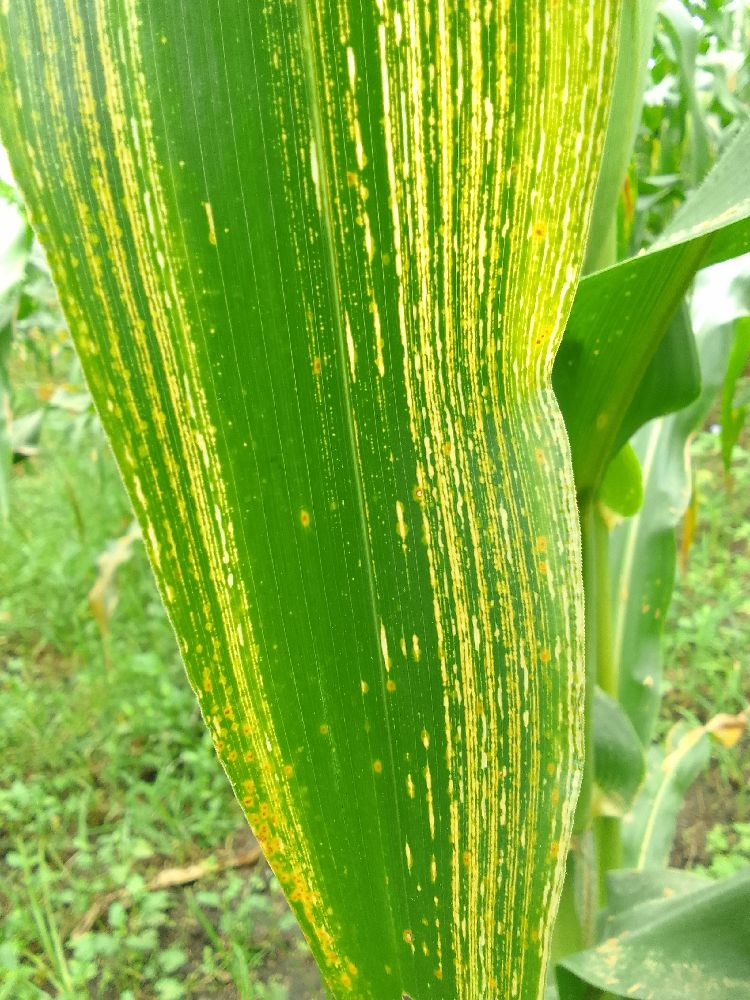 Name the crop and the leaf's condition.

maize, maize streak virus
